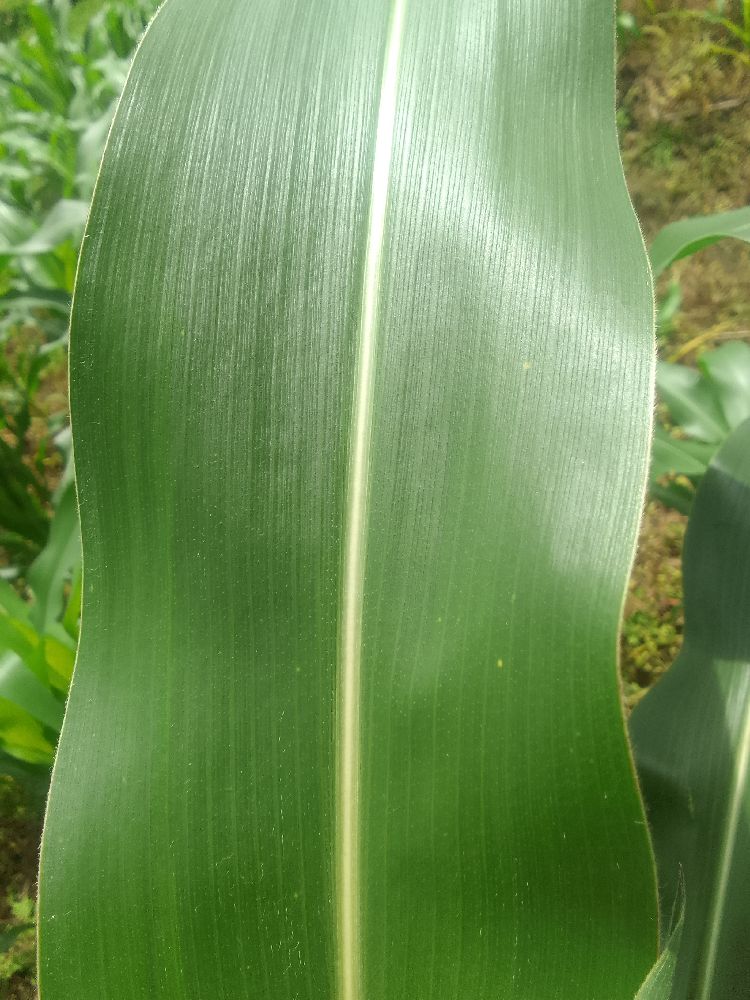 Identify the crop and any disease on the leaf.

maize, healthy
